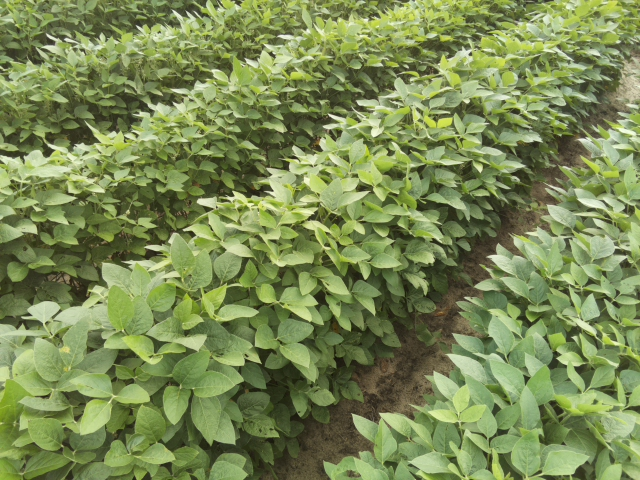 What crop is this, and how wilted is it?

soybean, leaves with no wilting
